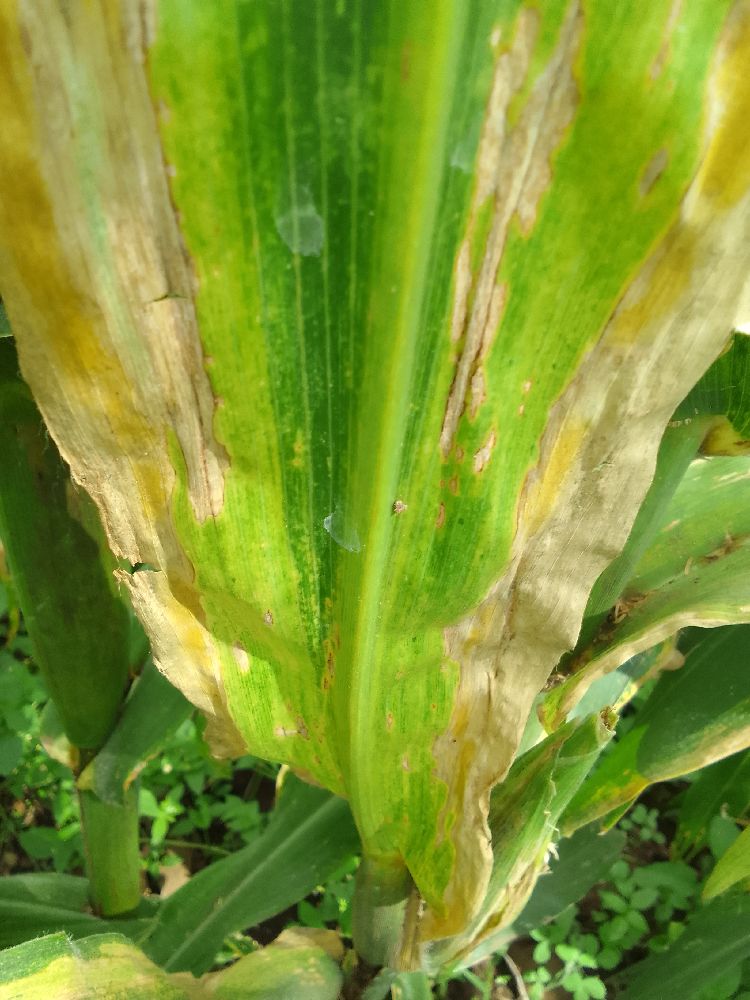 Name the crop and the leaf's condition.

maize, maize lethal necrosis
